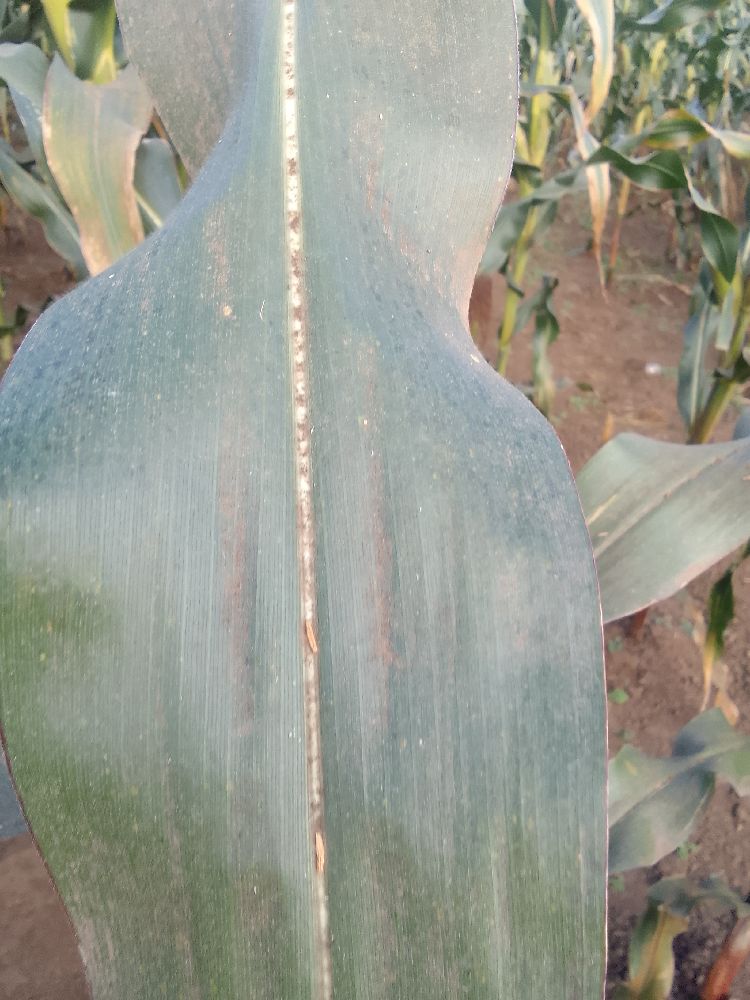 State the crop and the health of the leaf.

maize, healthy
